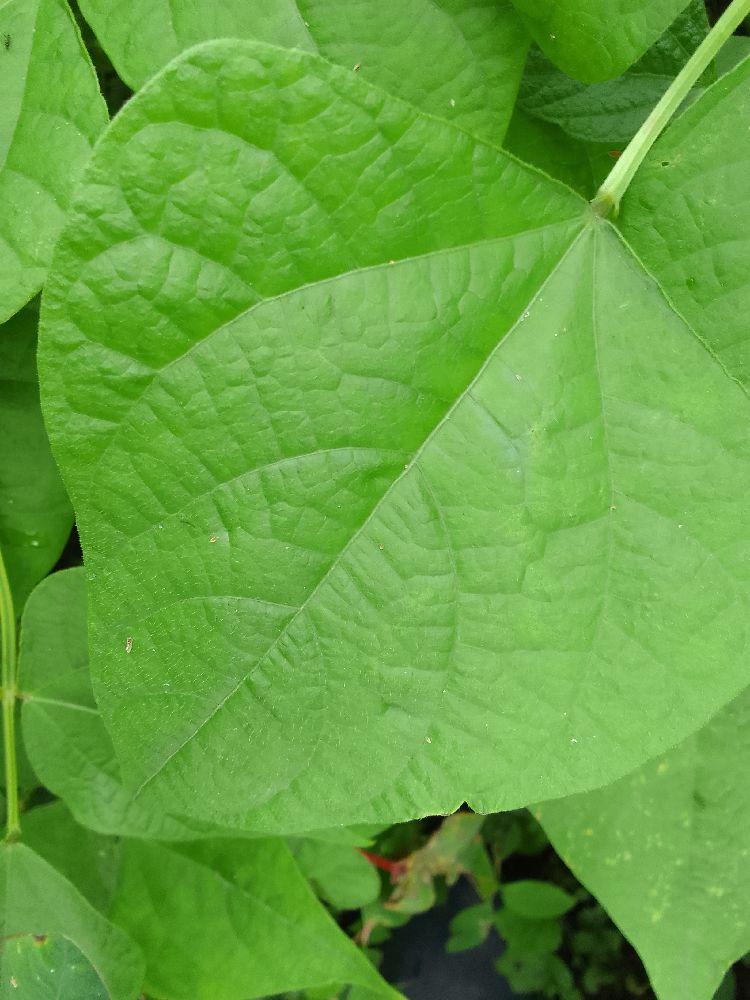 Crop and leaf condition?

common bean, healthy
